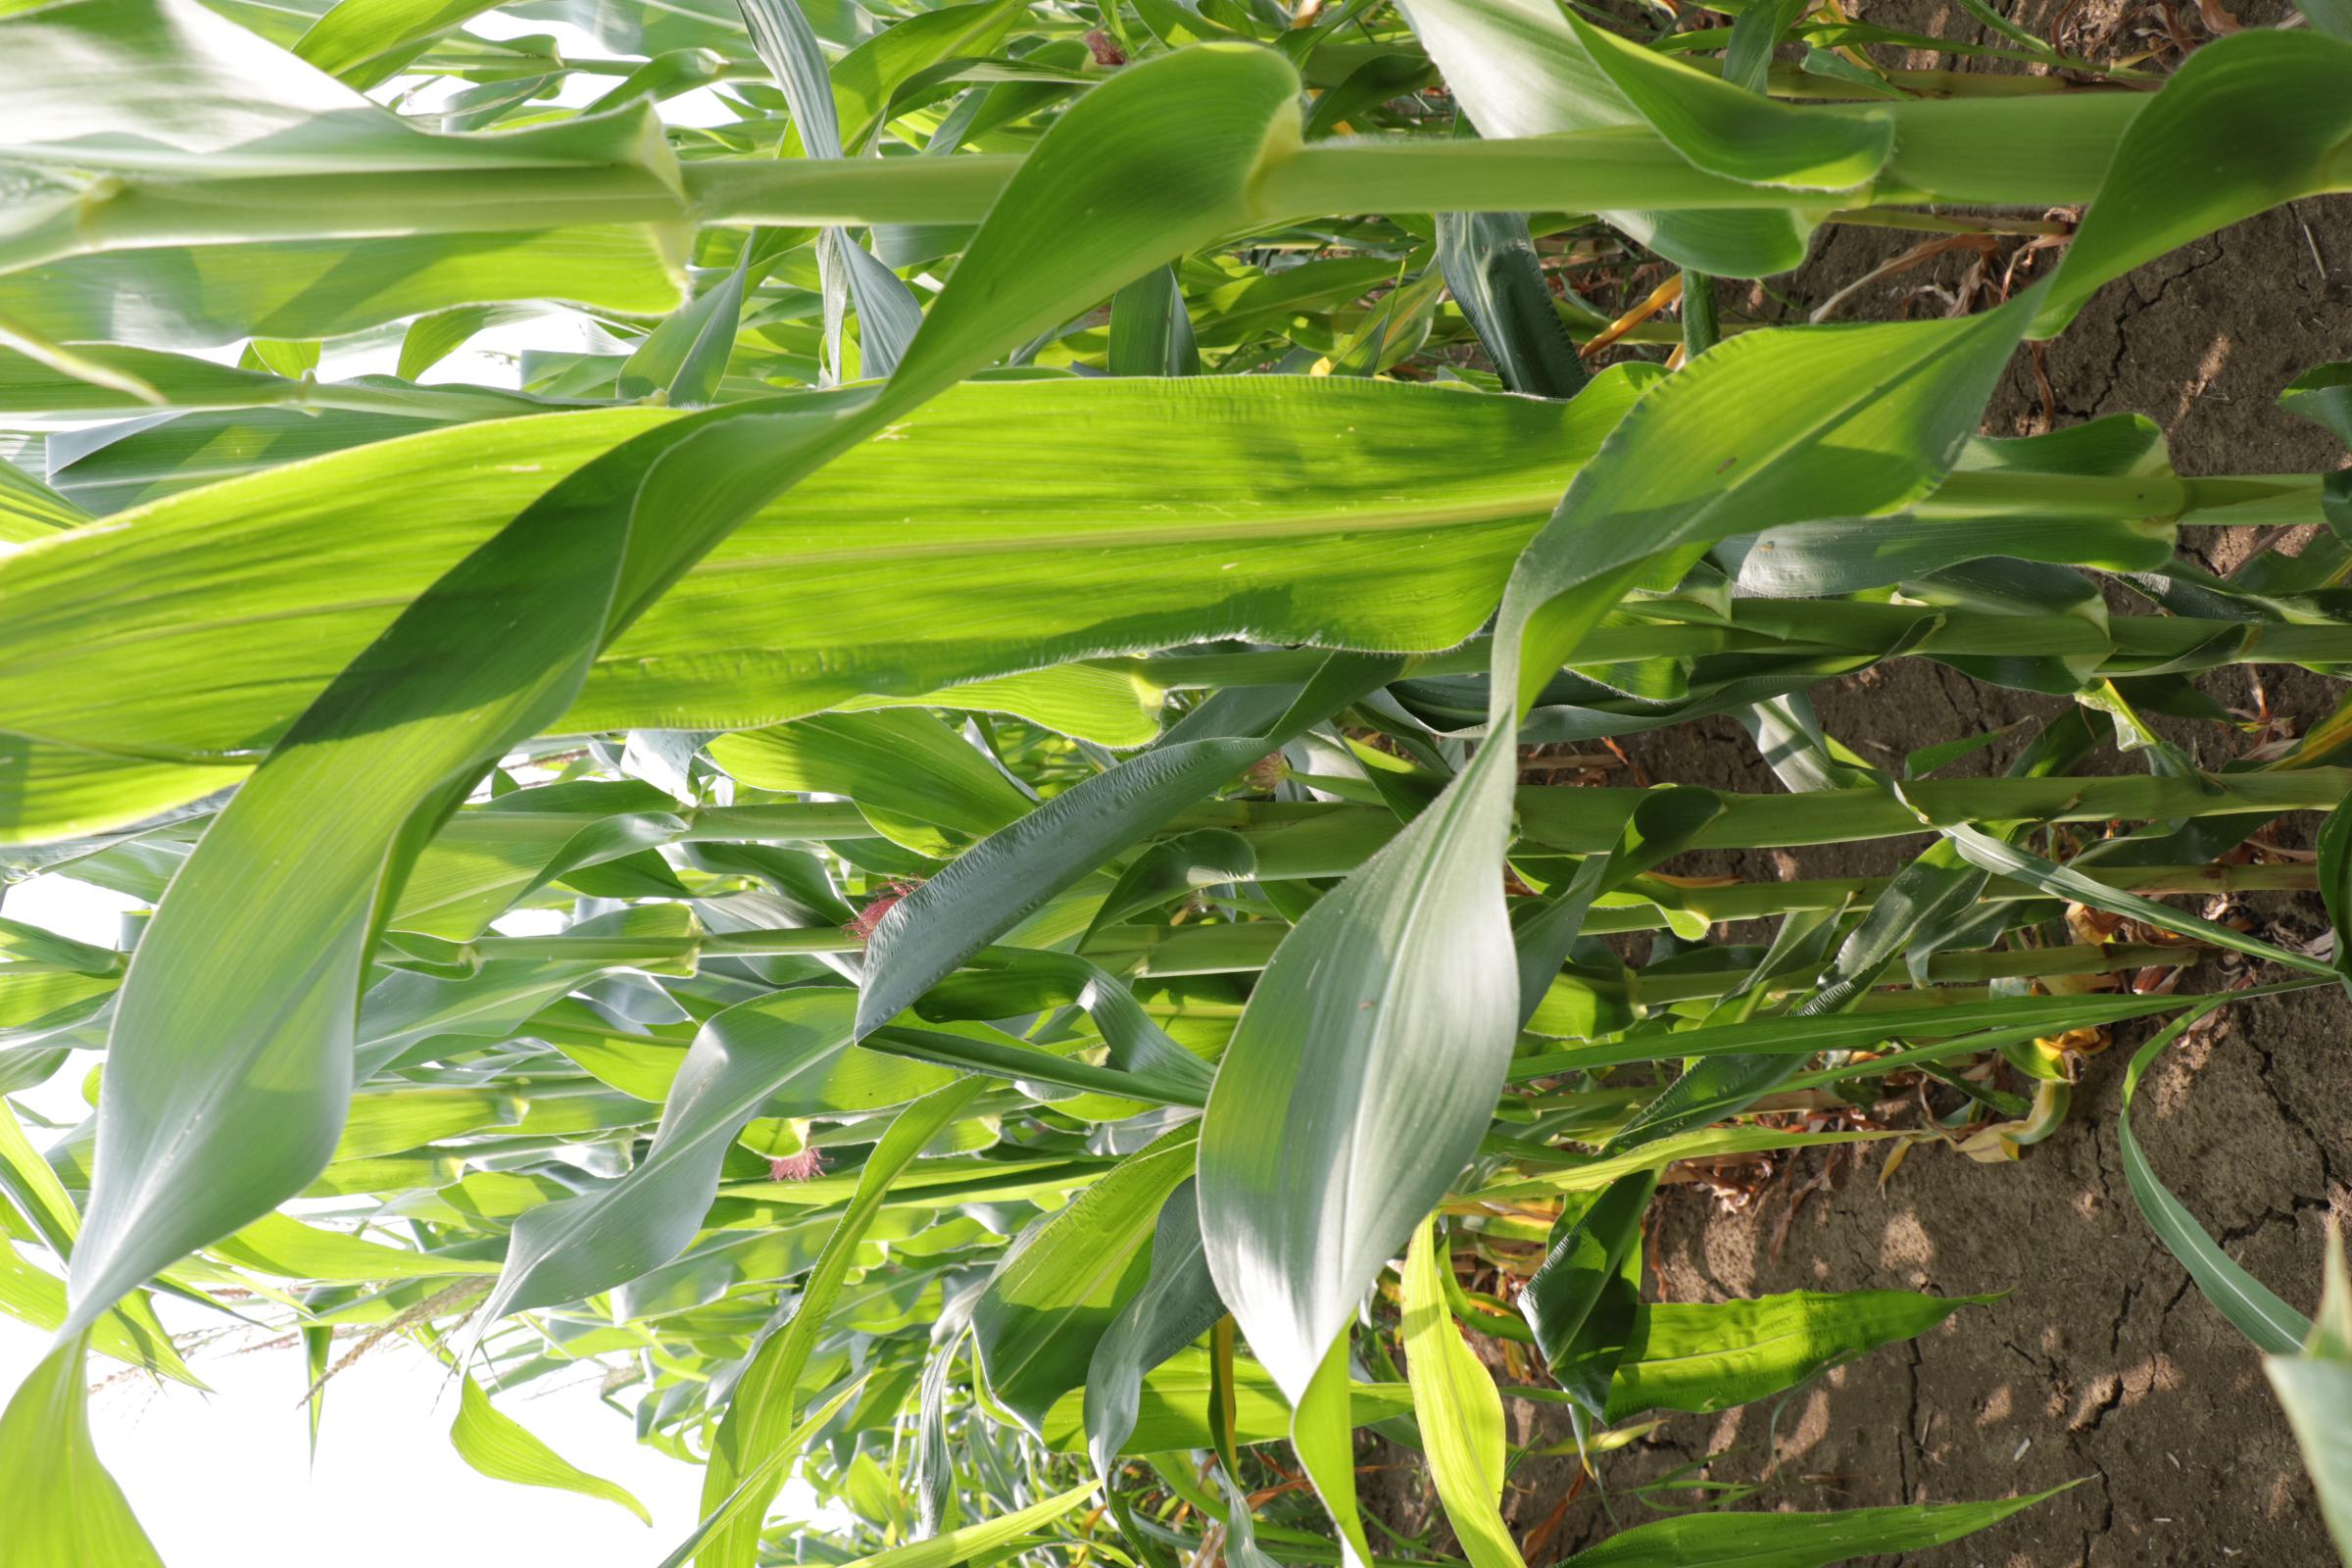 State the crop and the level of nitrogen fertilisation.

maize, full nitrogen fertilisation
